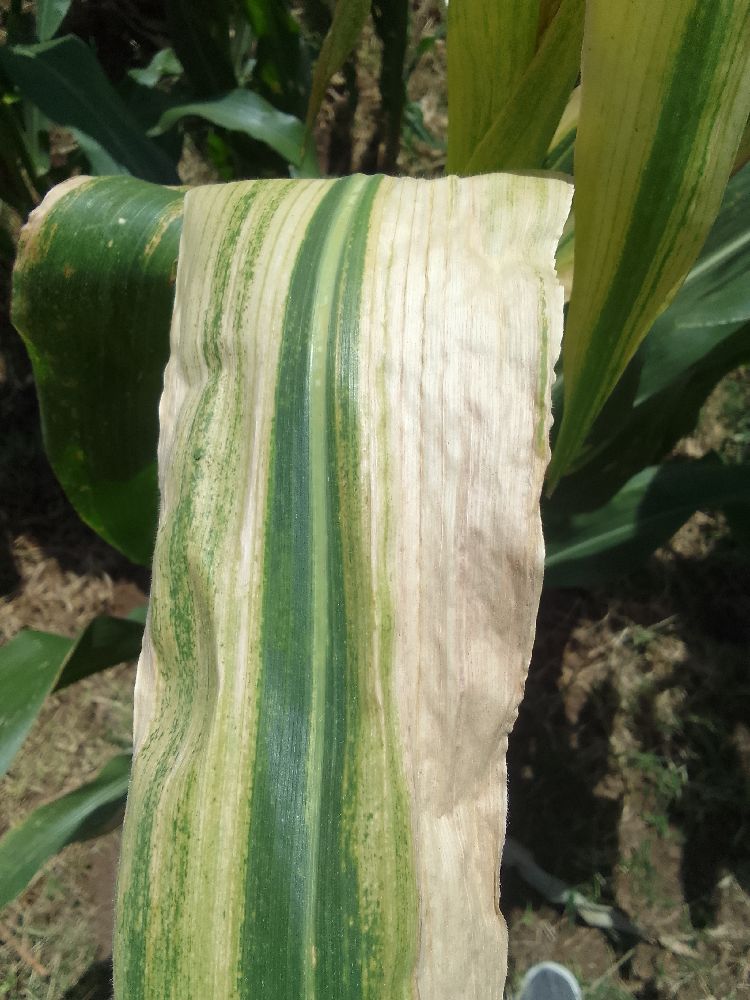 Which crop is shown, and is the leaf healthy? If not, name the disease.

maize, maize lethal necrosis
